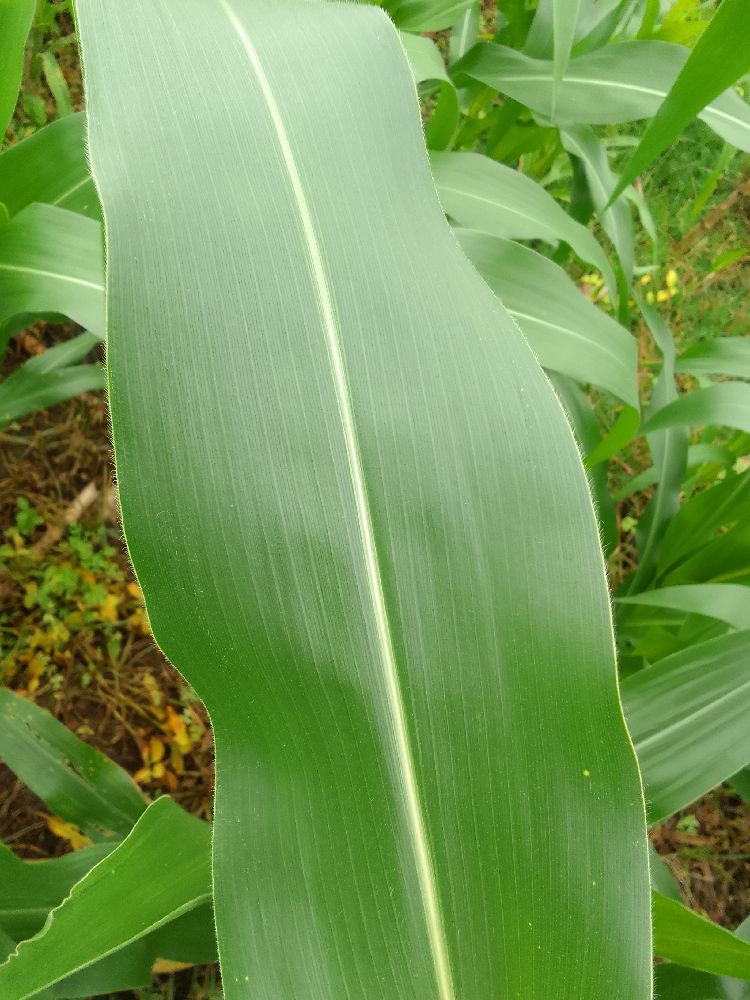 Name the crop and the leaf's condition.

maize, healthy
